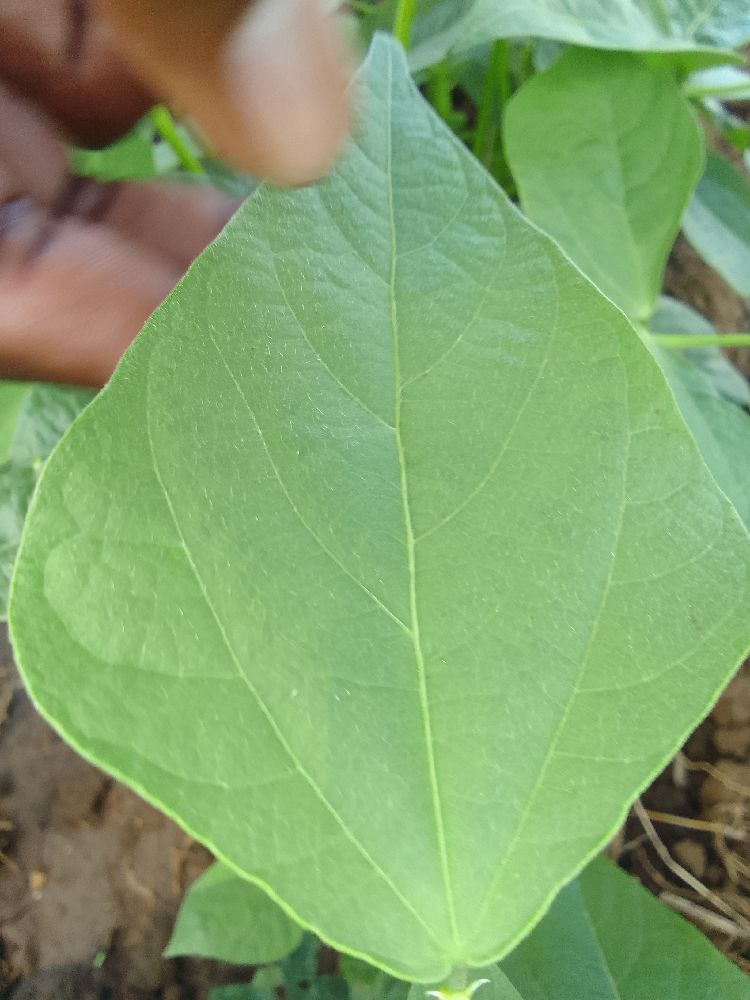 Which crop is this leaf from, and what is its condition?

common bean, healthy
